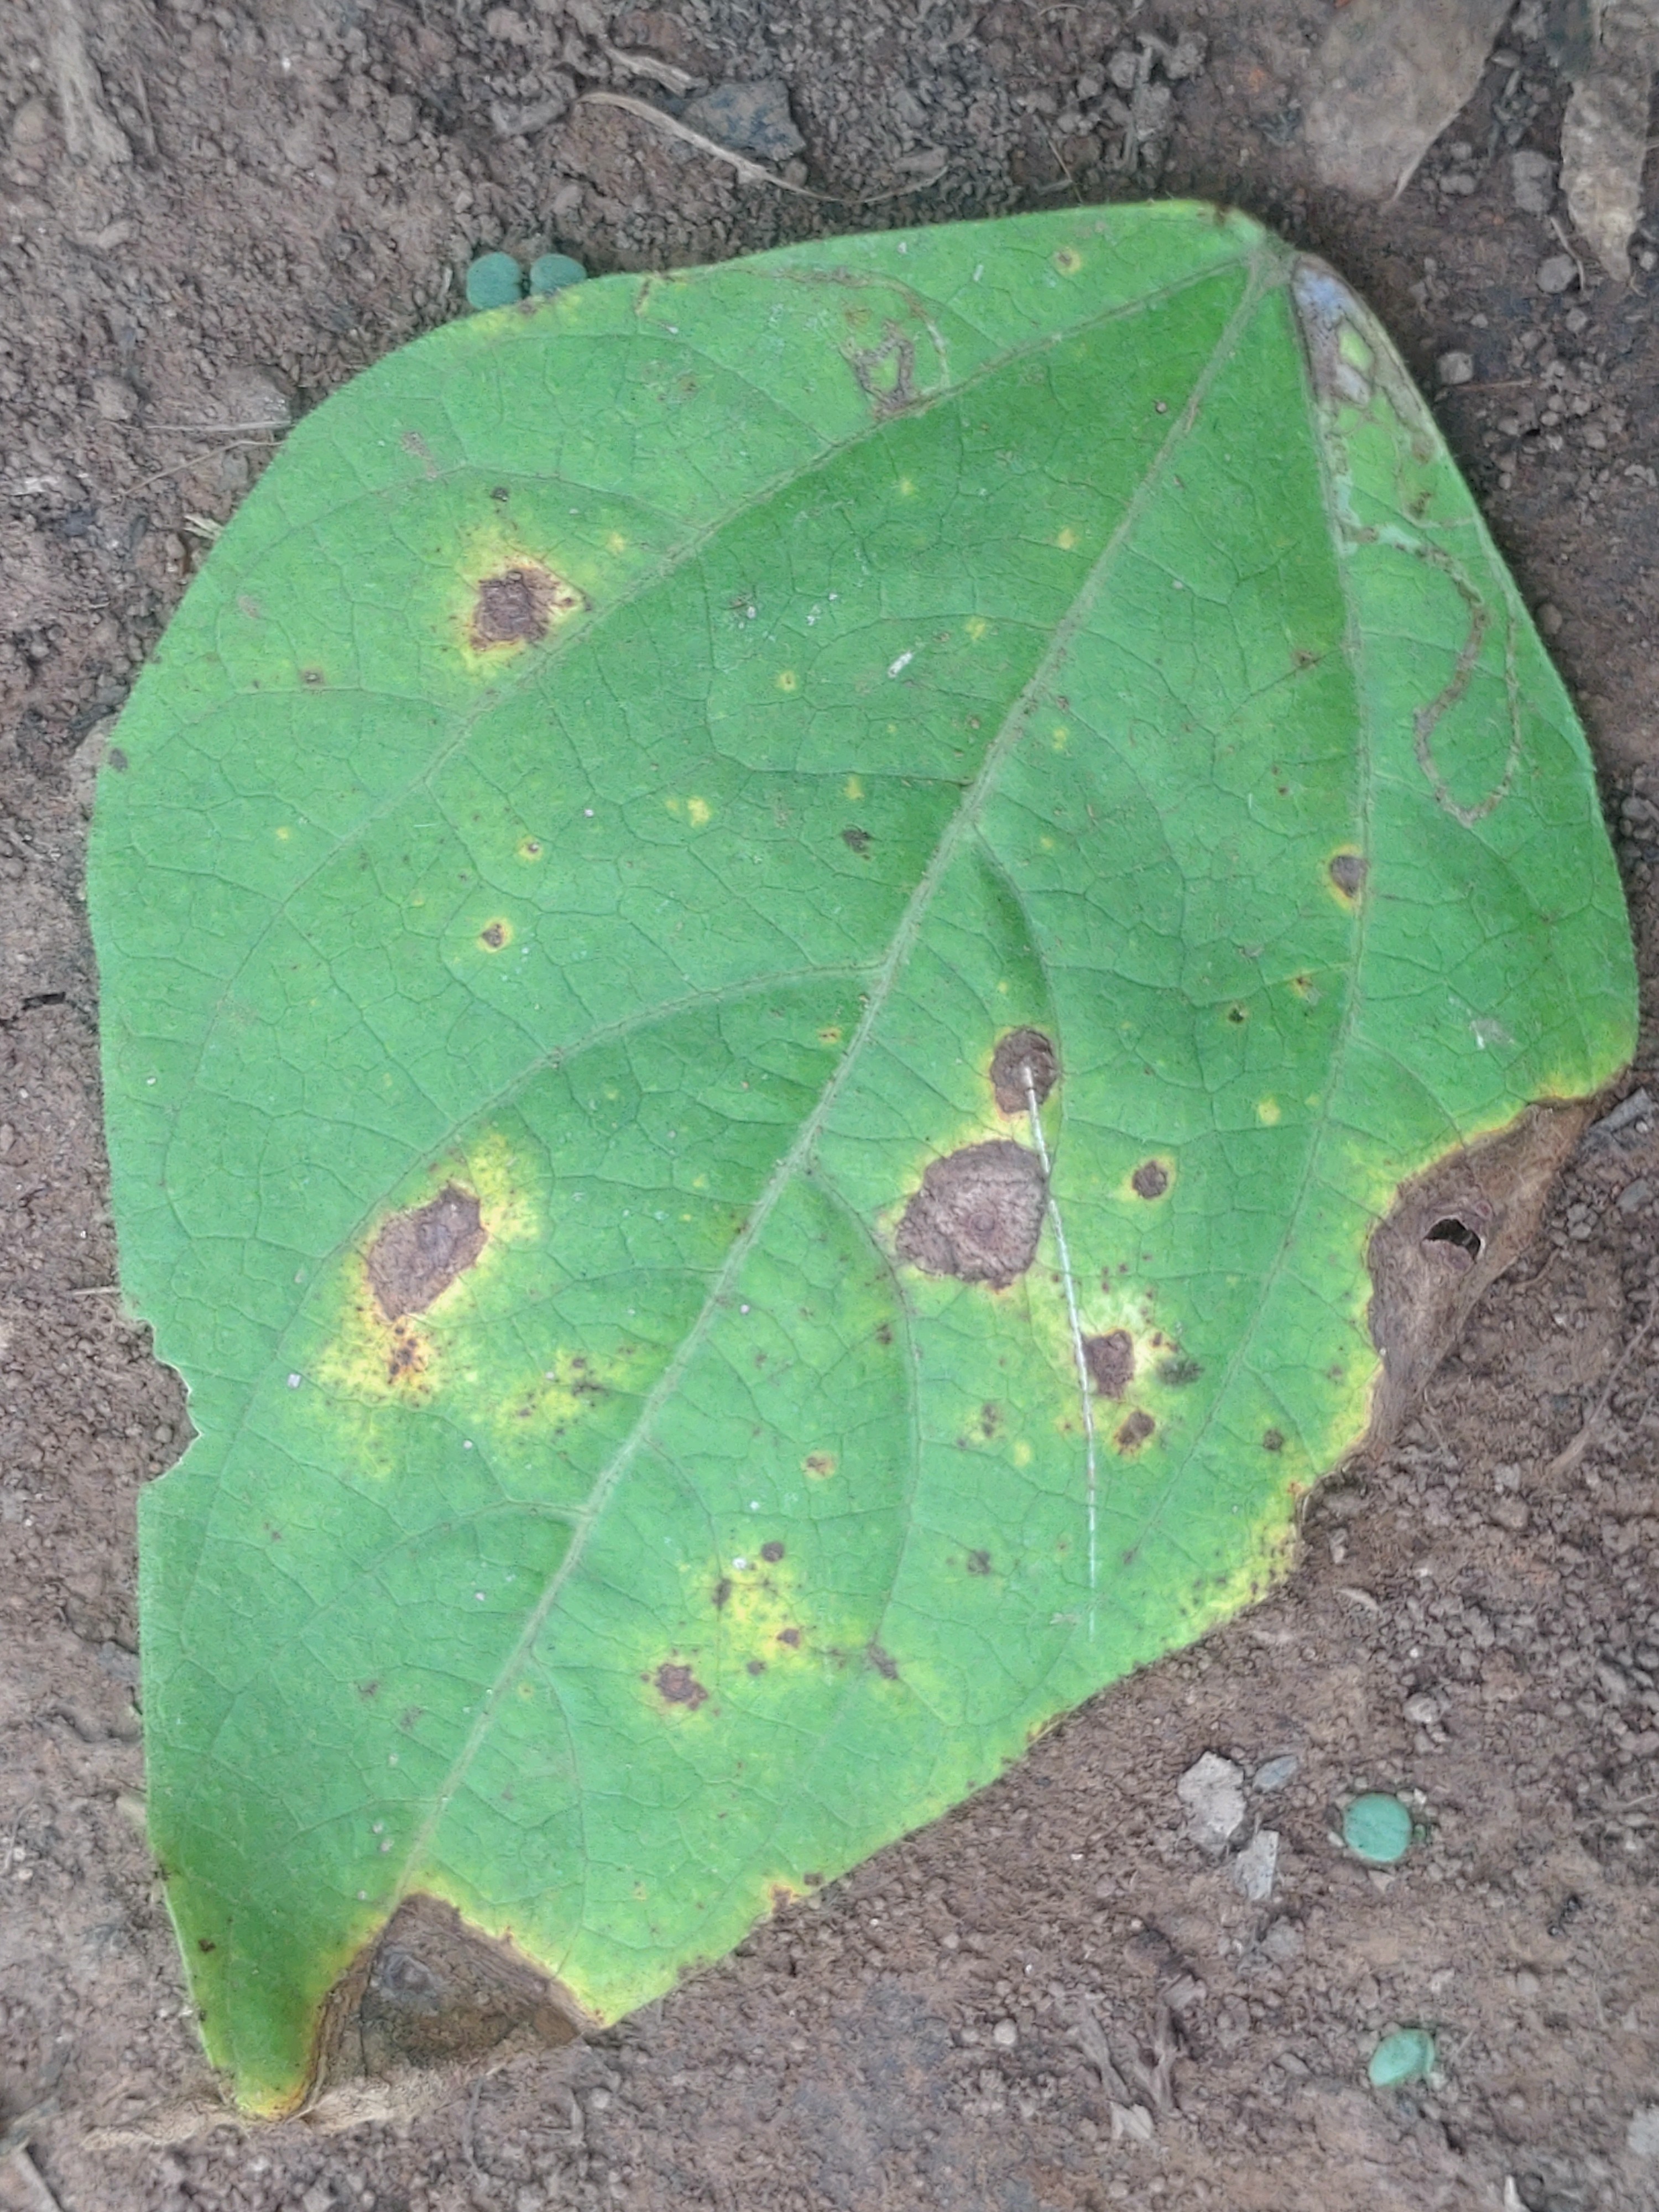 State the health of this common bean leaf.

rust
